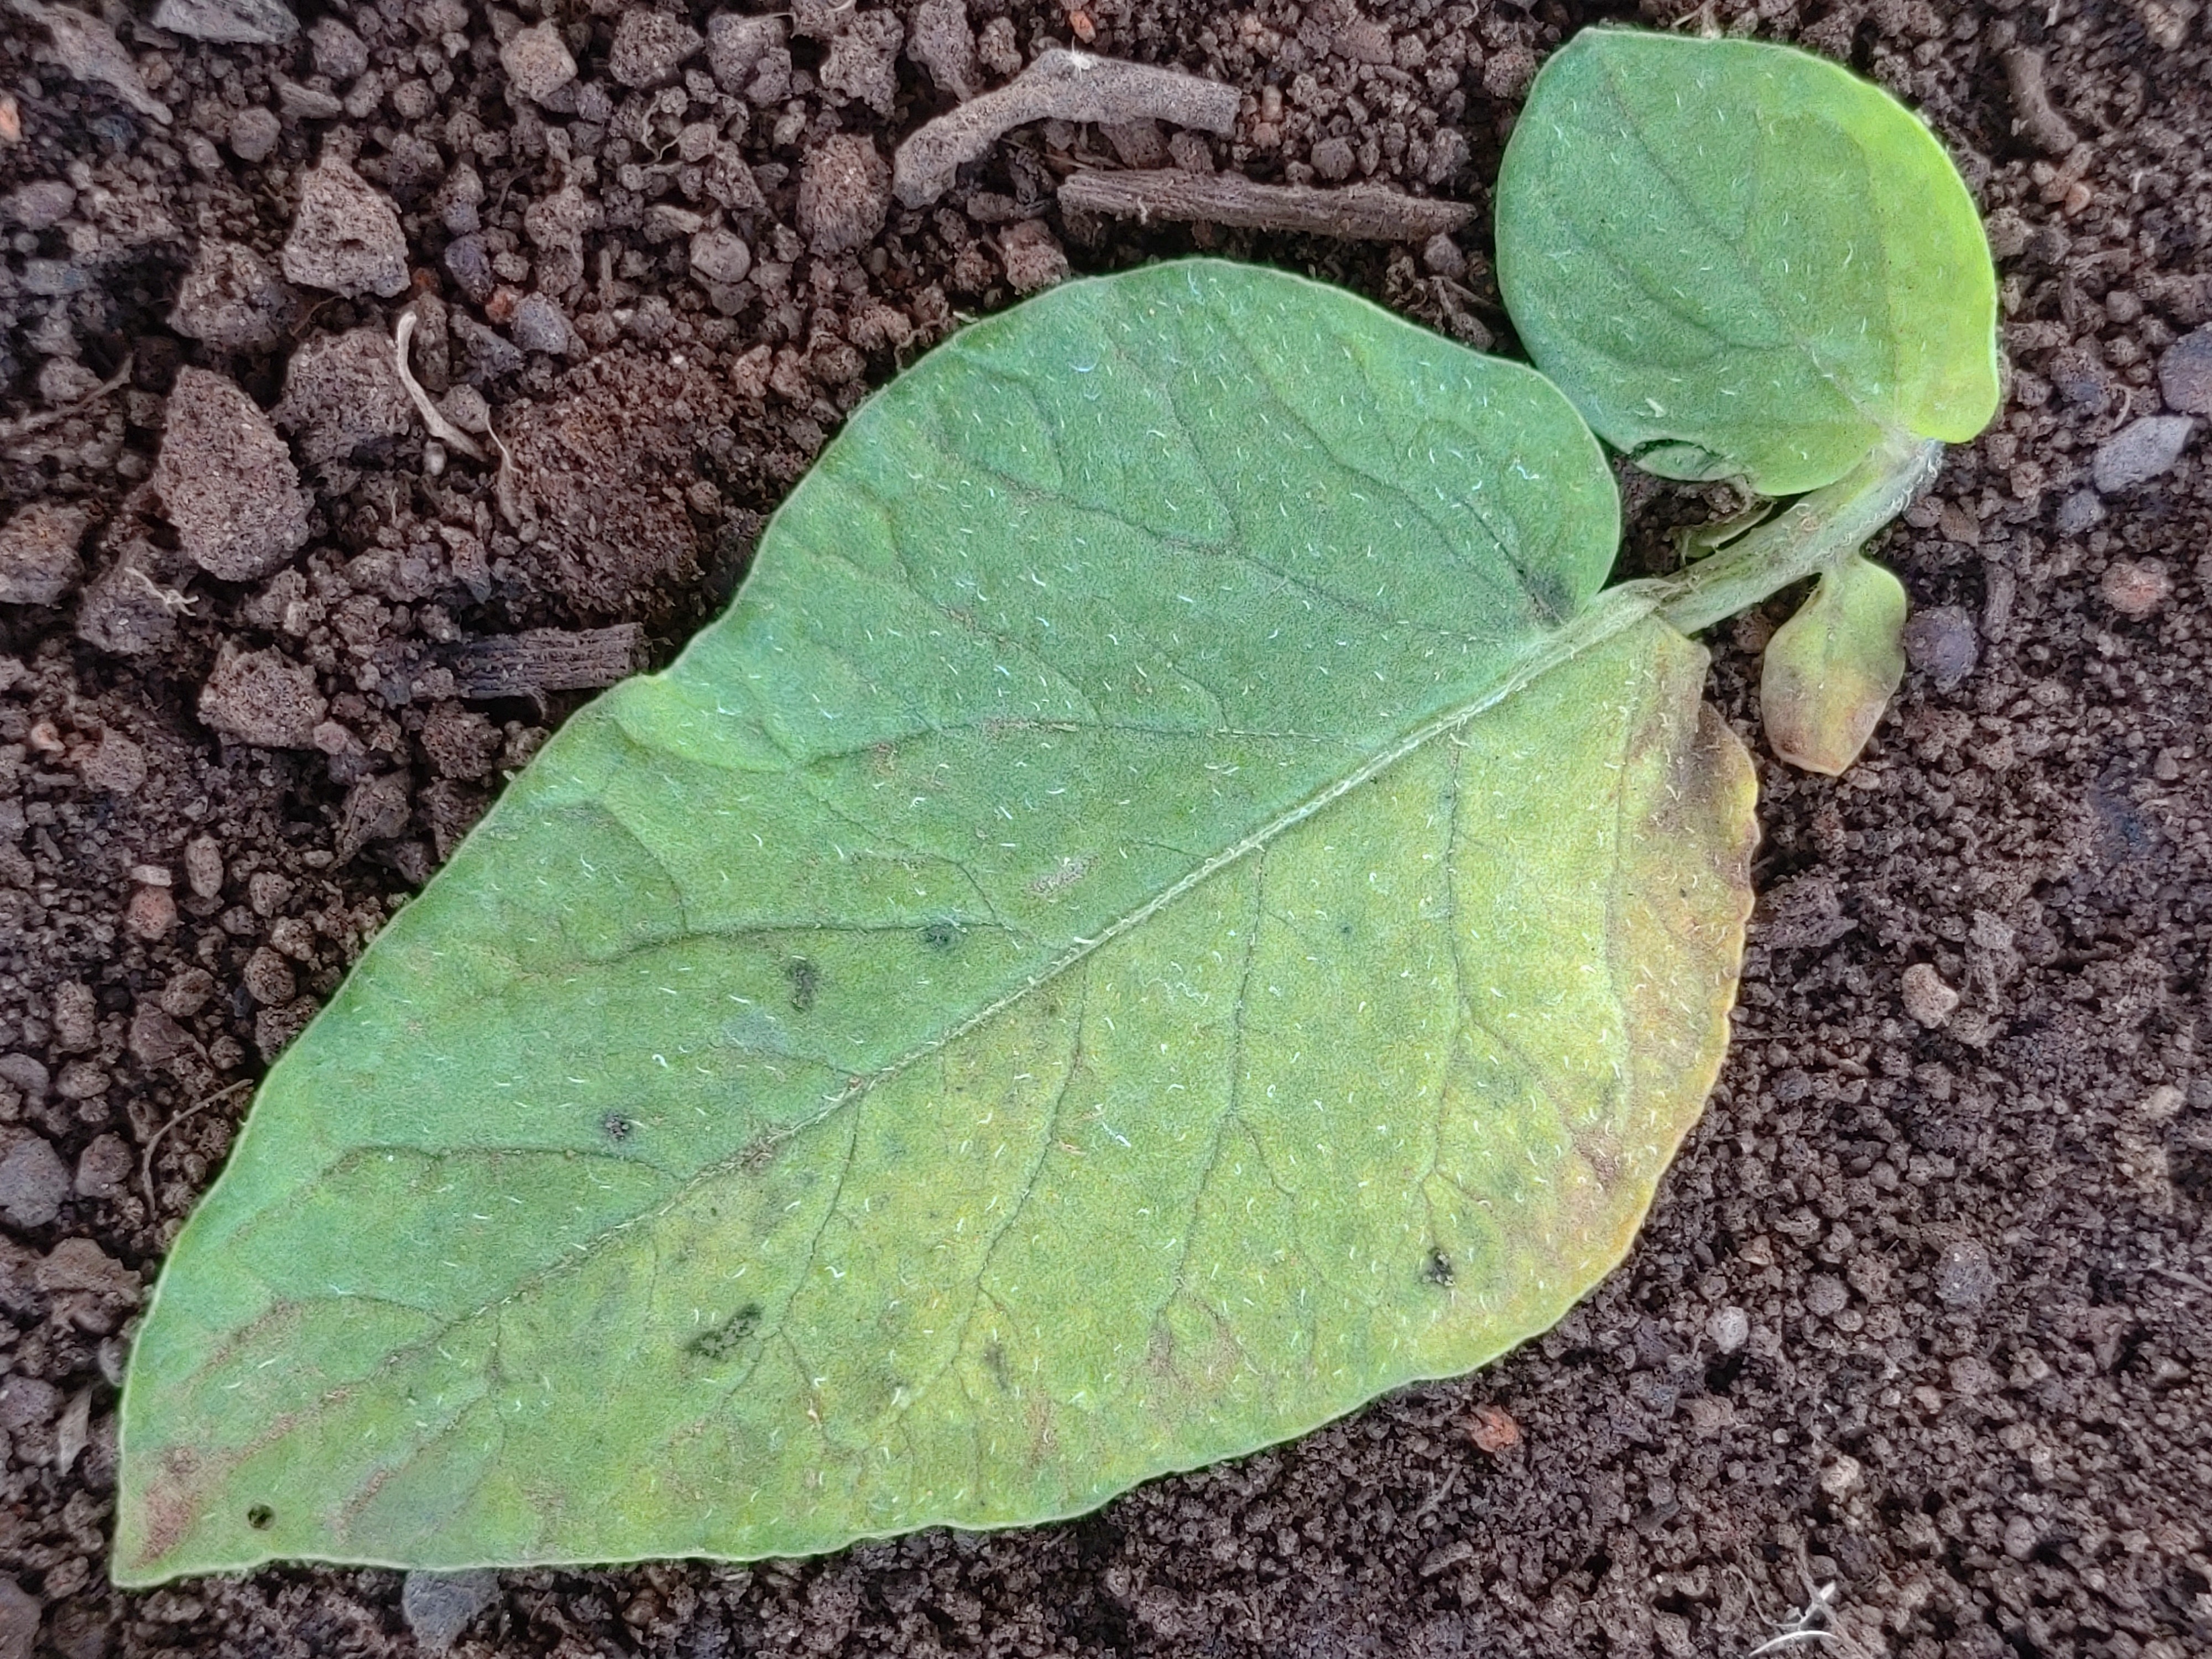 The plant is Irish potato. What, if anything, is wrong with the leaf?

late blight
